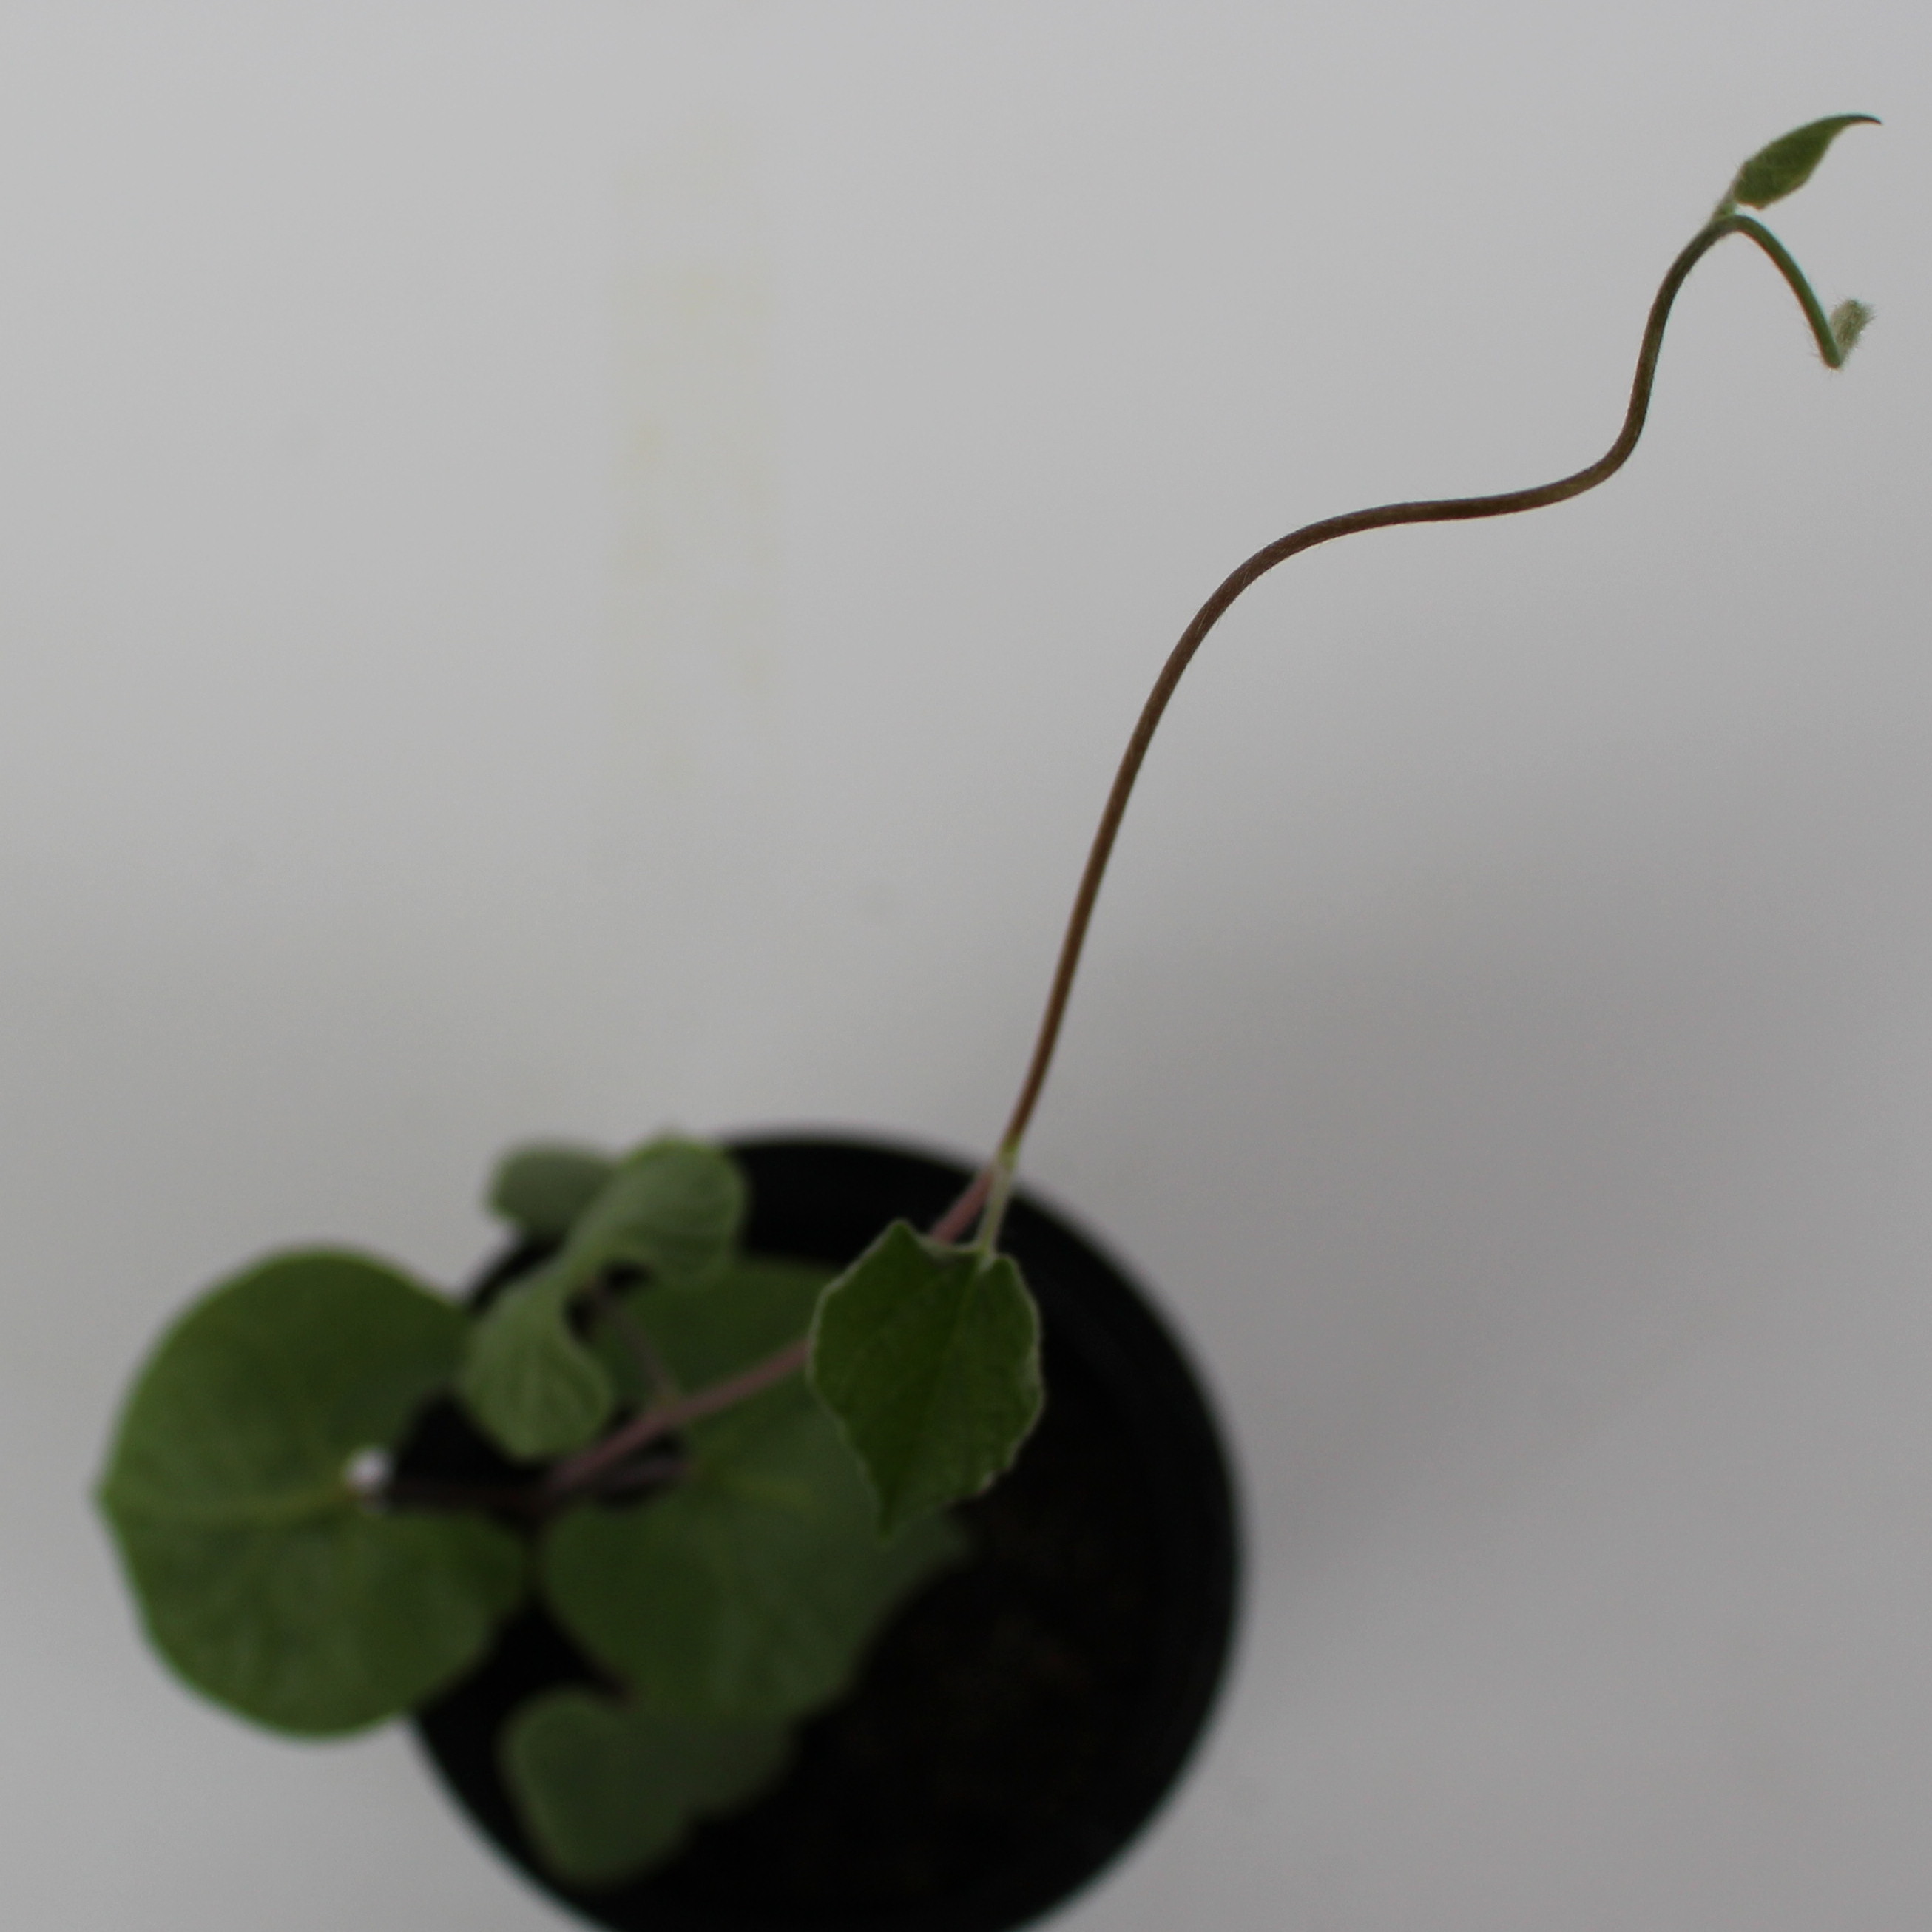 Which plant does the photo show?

Convolvulus arvensis
